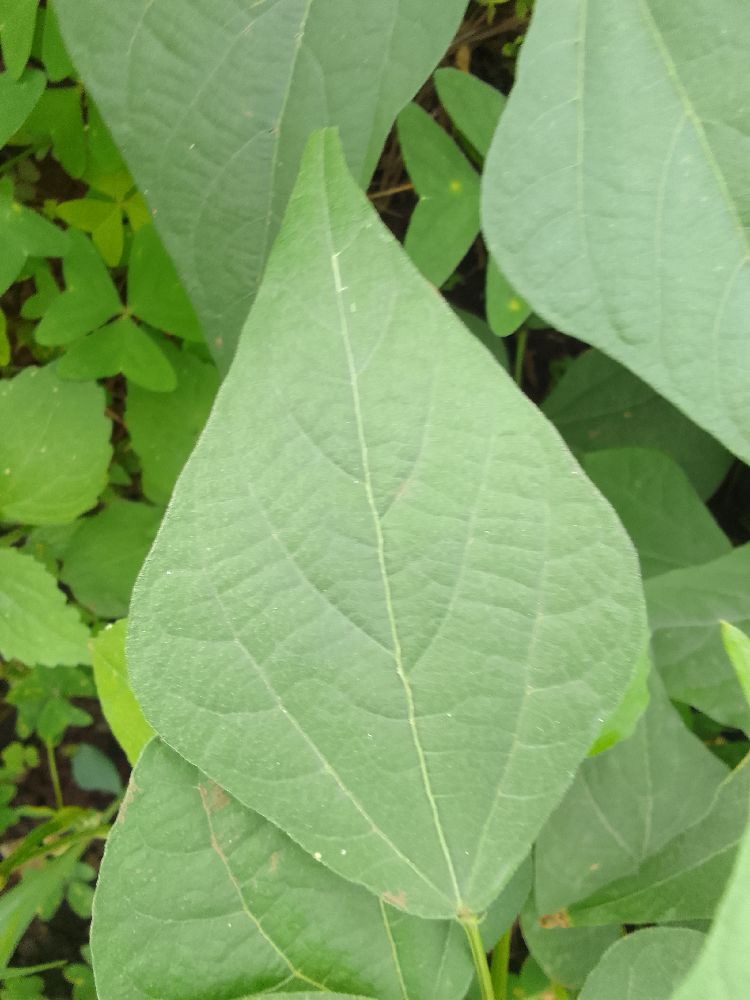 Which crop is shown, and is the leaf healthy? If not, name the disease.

common bean, healthy
